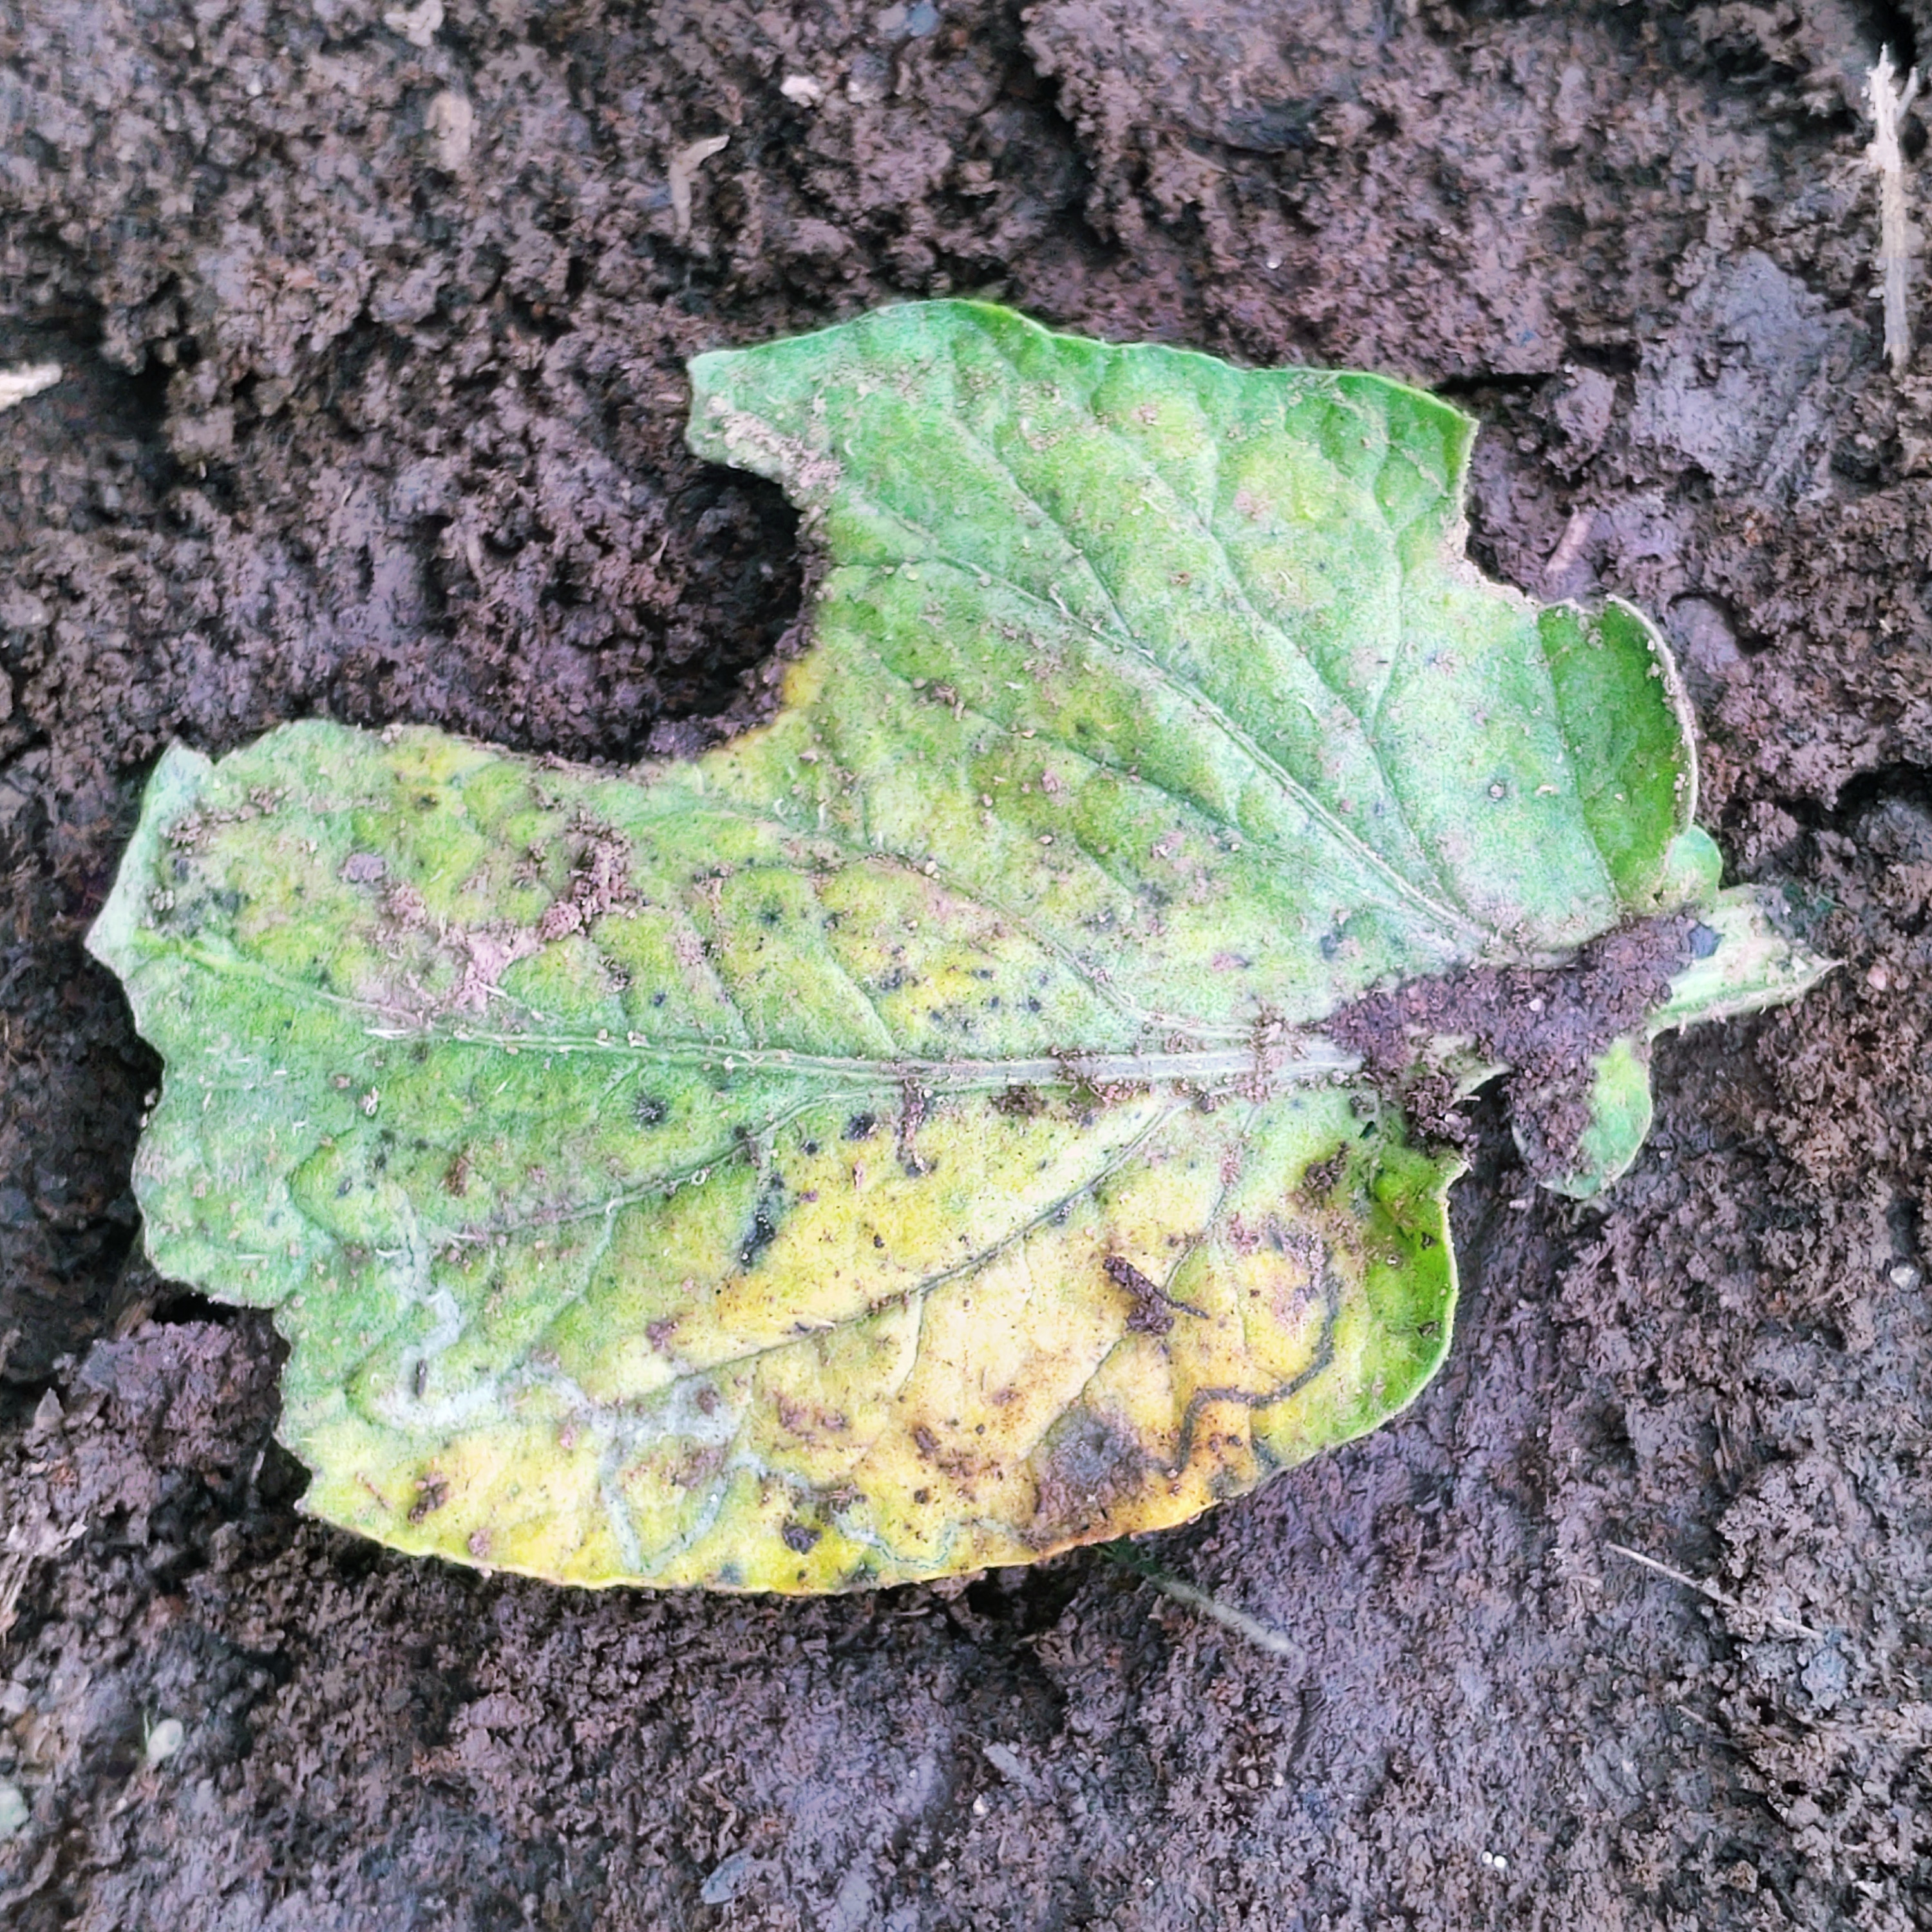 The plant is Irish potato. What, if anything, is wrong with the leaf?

late blight
